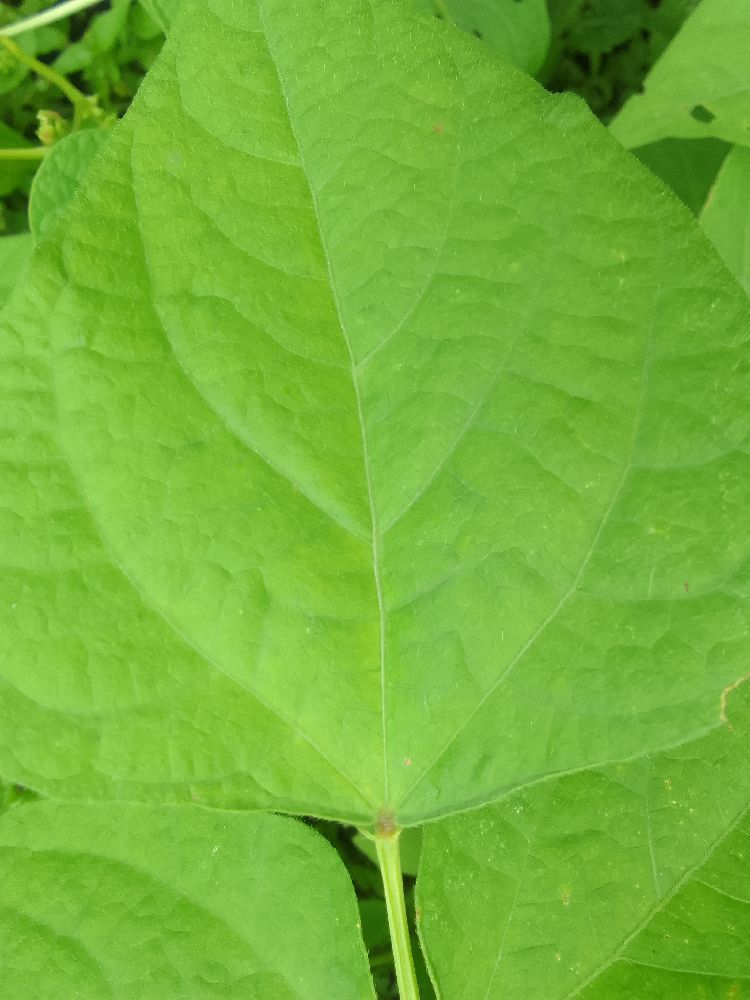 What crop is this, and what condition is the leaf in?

common bean, healthy
